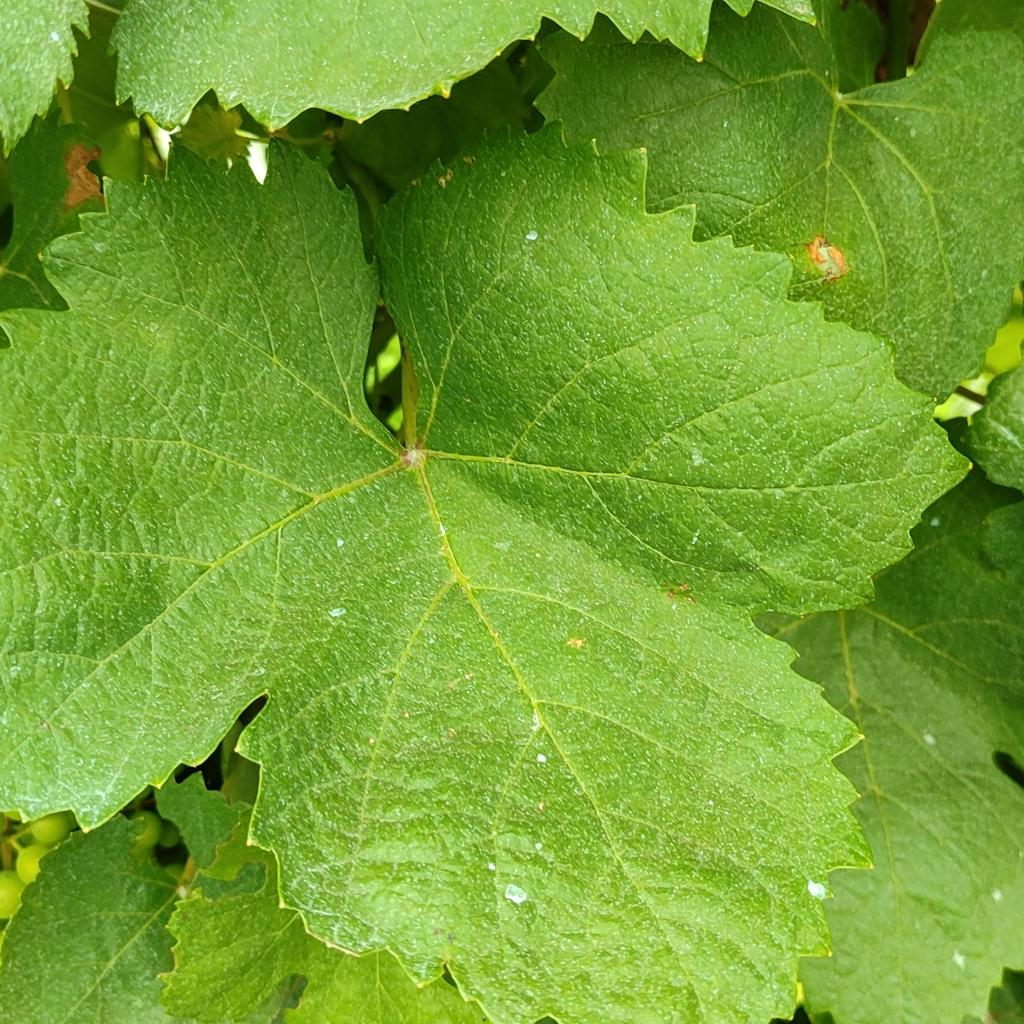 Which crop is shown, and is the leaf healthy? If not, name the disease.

grapevine, healthy
